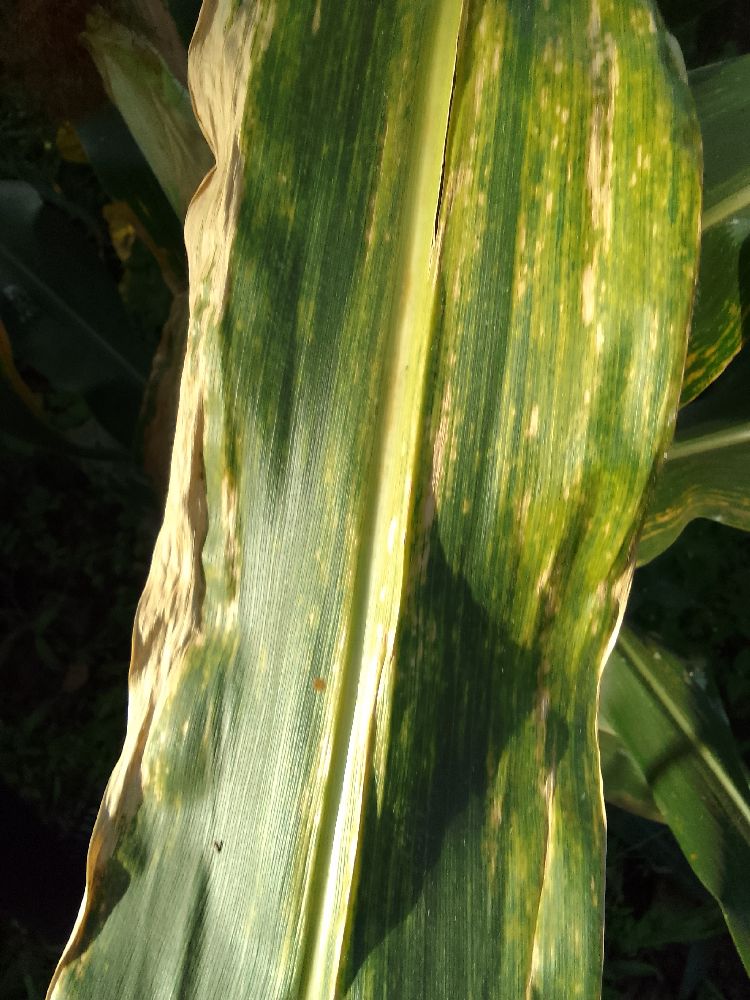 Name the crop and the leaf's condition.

maize, maize lethal necrosis
